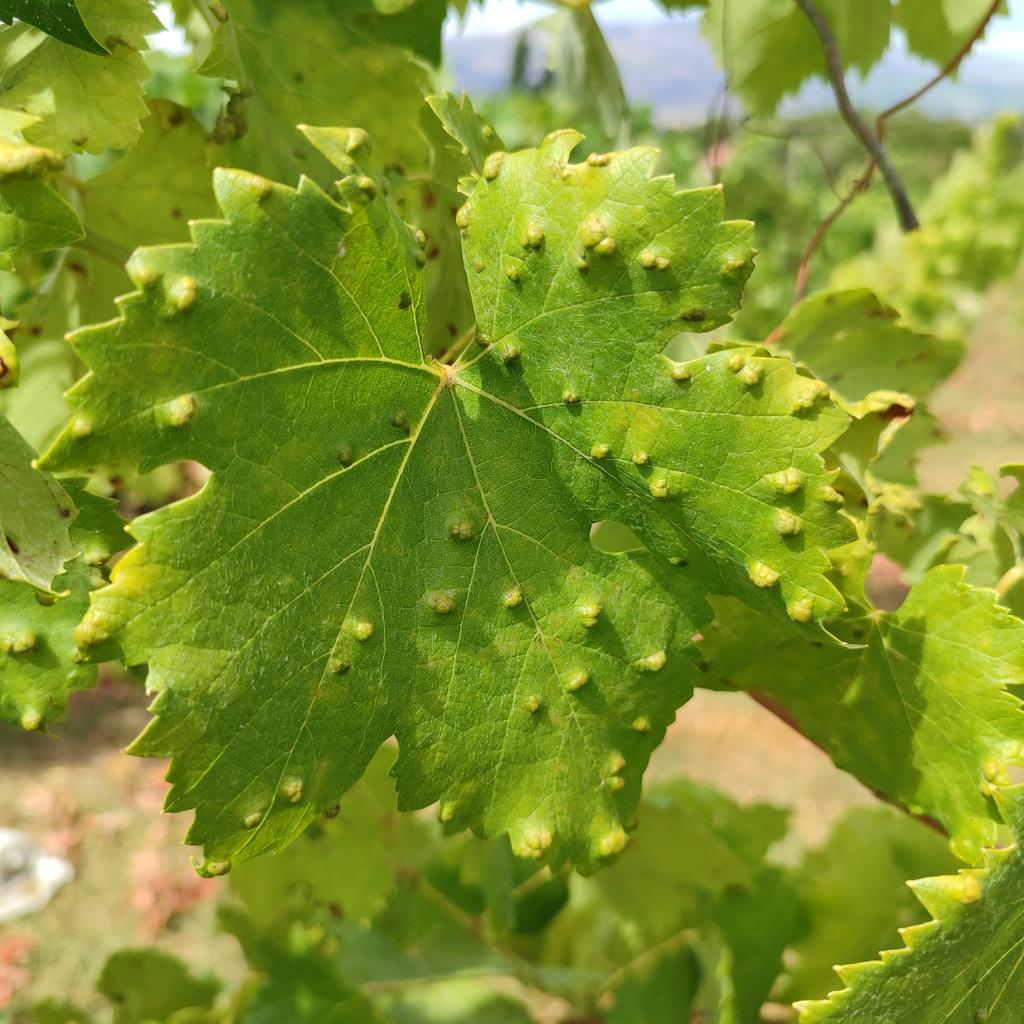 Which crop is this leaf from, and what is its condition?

grapevine, erineum mite
